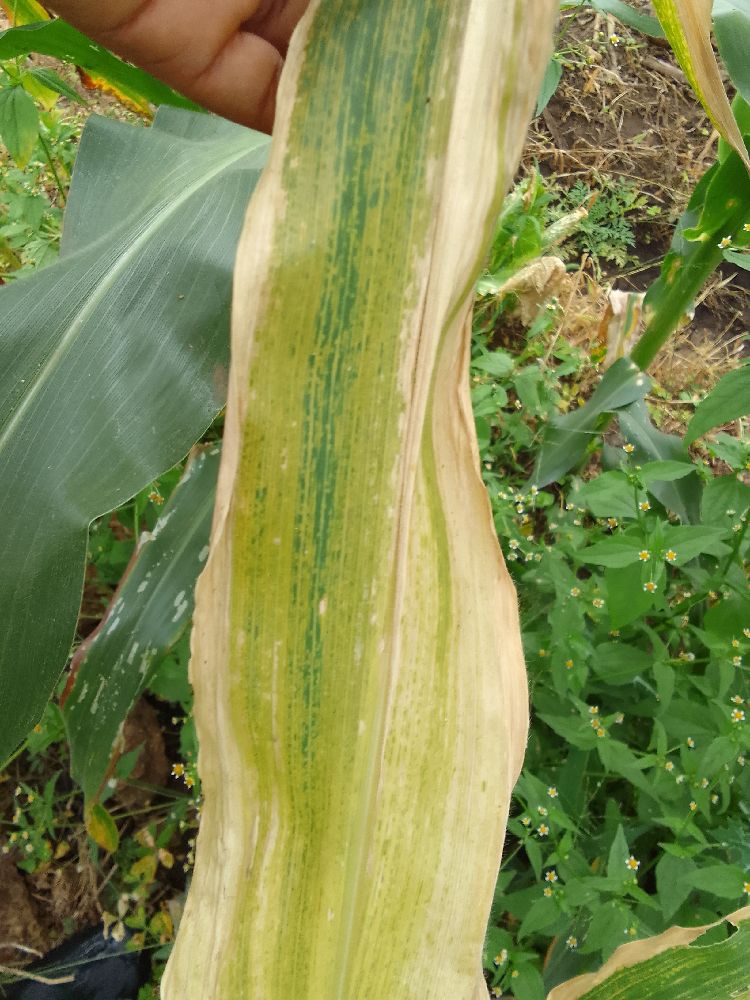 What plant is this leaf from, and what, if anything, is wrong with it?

maize, maize lethal necrosis
